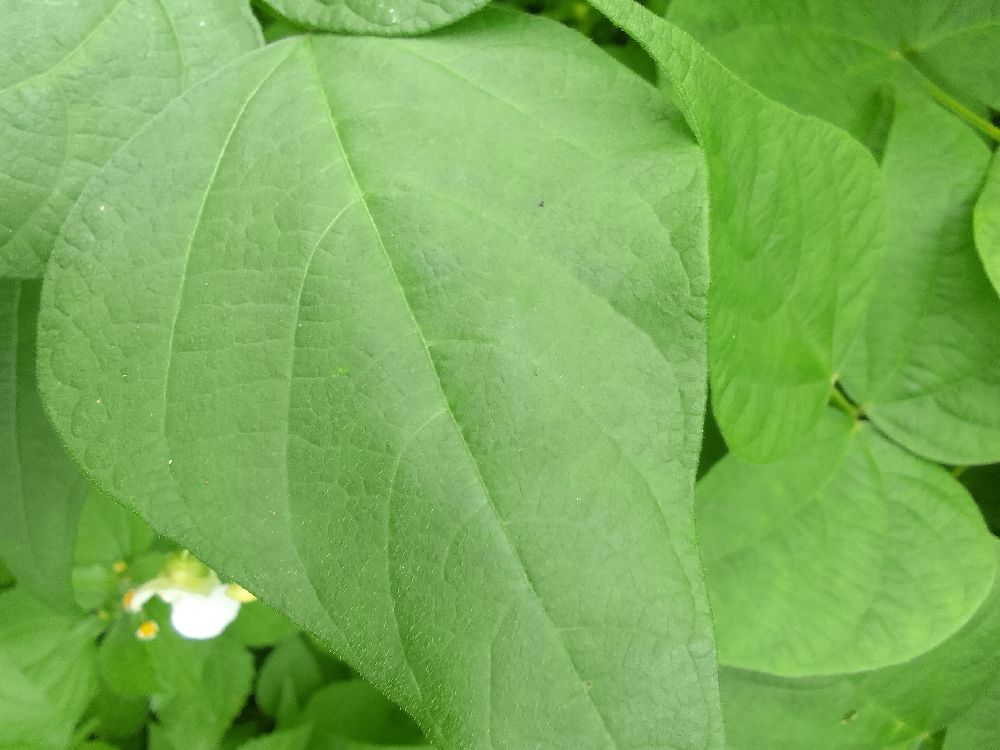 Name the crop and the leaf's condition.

common bean, healthy
